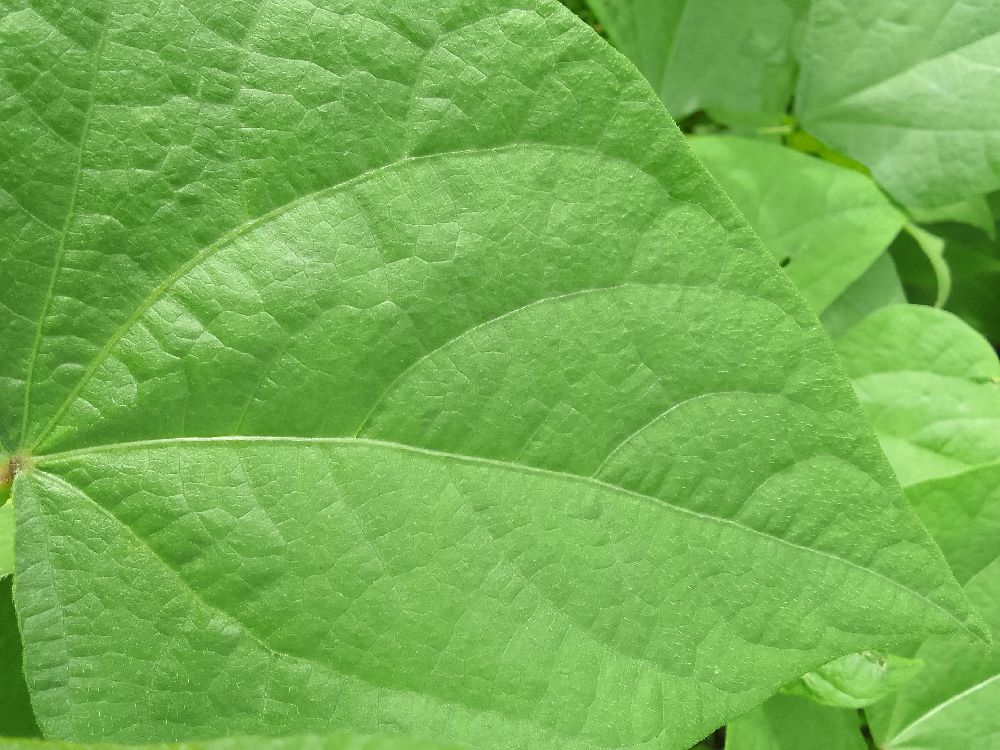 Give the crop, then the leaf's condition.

common bean, healthy
